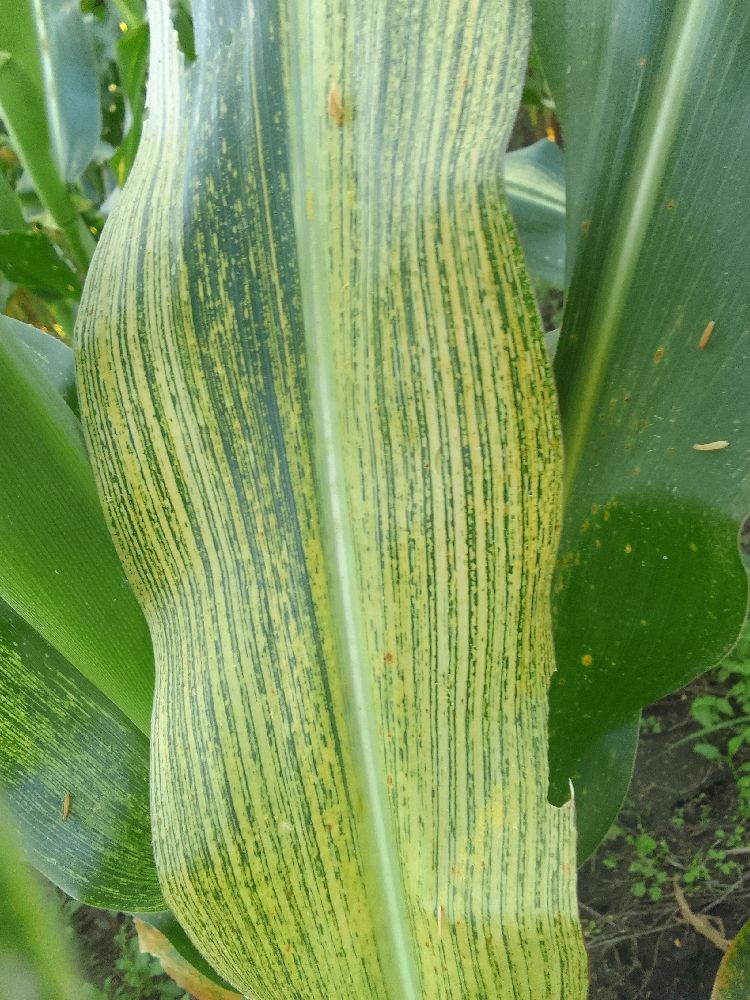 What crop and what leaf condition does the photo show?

maize, maize streak virus
